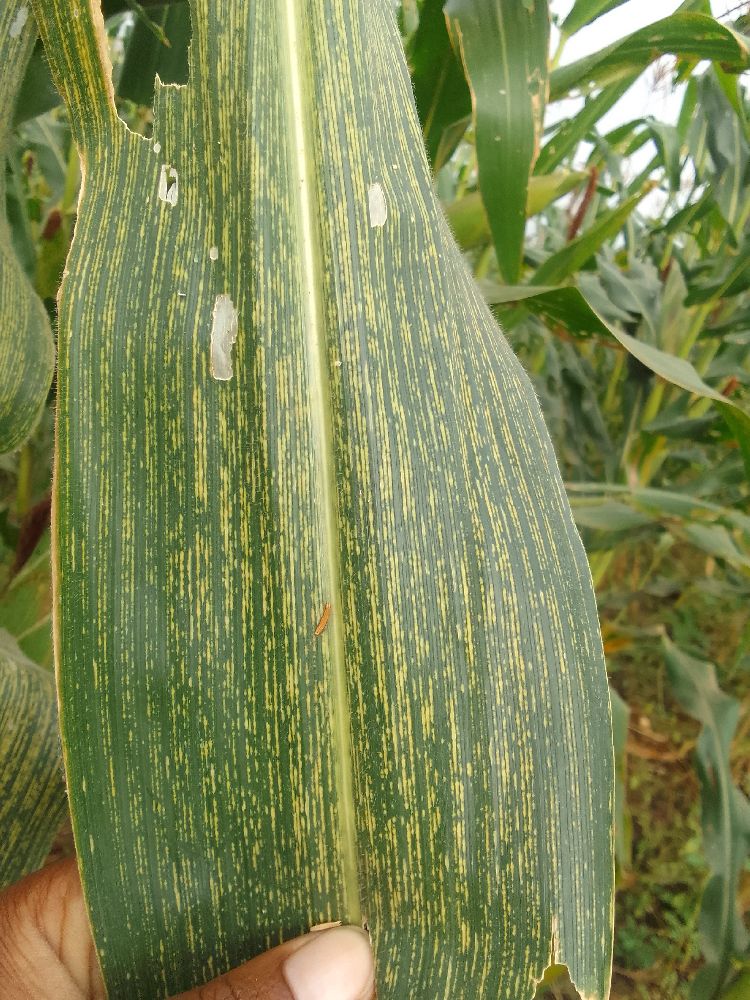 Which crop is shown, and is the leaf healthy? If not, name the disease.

maize, maize streak virus
